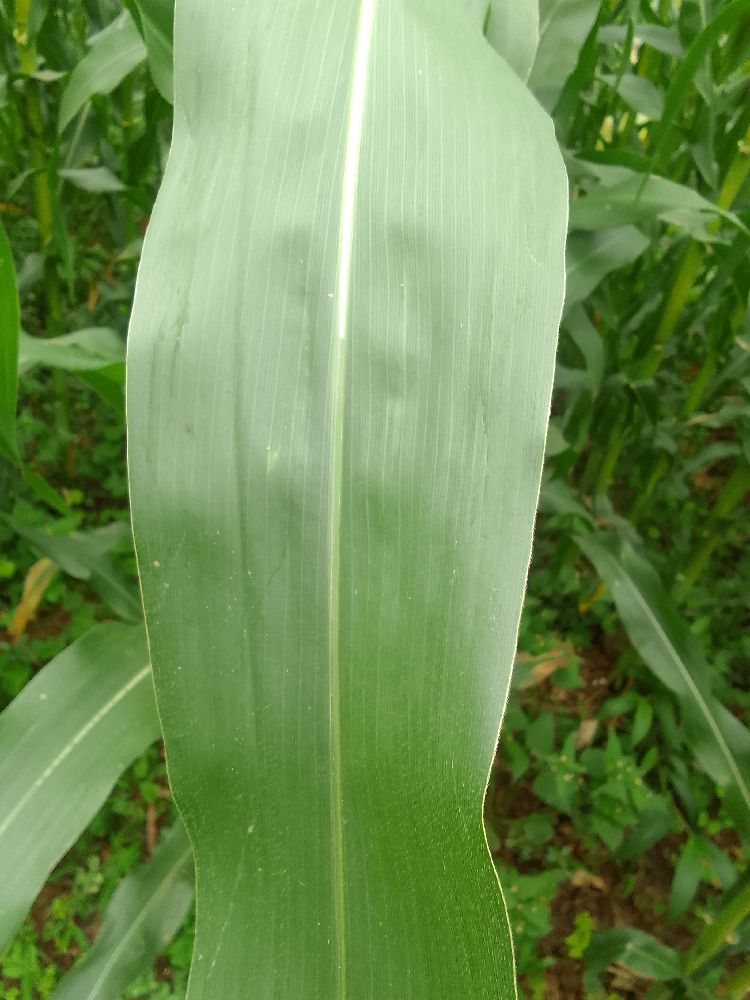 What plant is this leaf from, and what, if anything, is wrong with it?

maize, healthy
